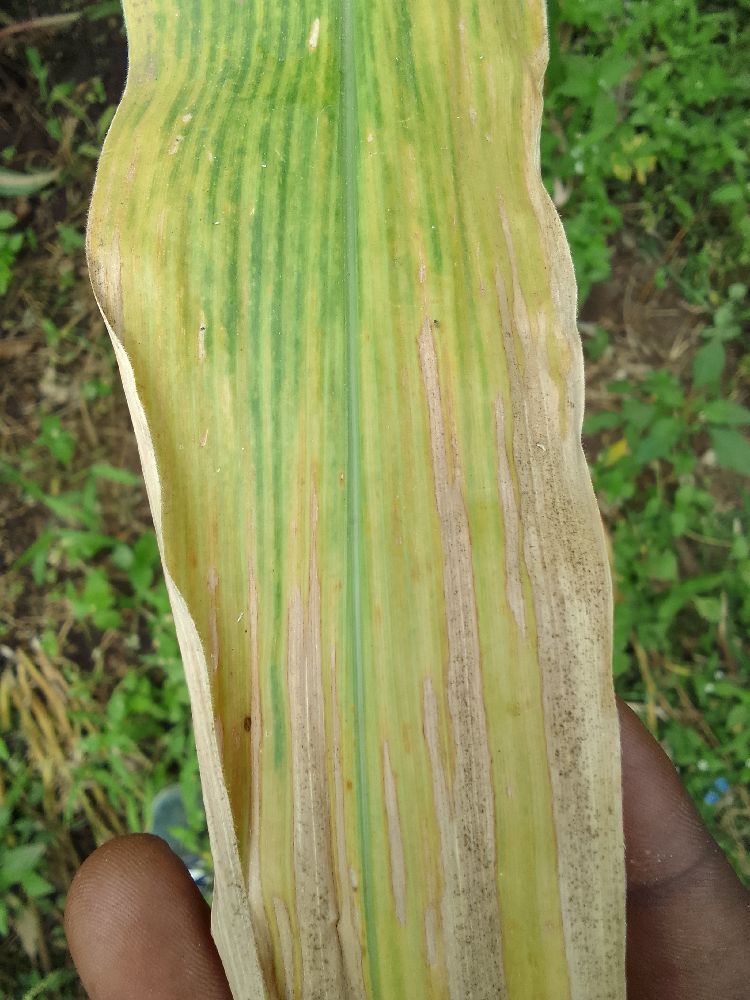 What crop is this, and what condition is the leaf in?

maize, maize lethal necrosis
